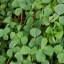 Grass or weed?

unstructured weed
